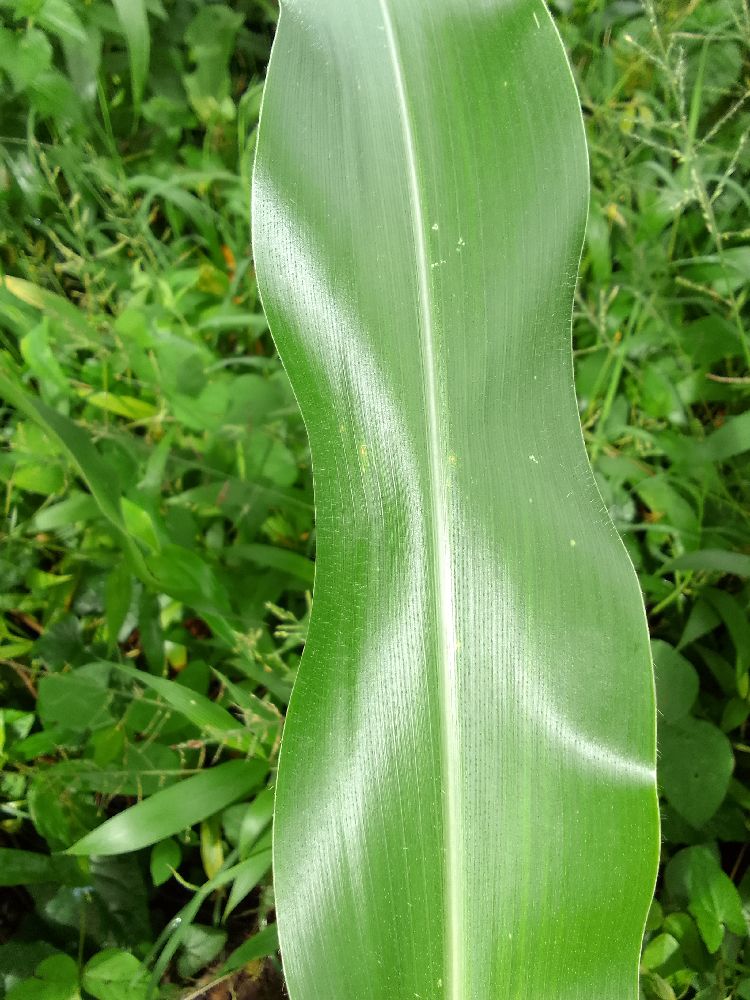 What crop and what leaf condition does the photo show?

maize, healthy
